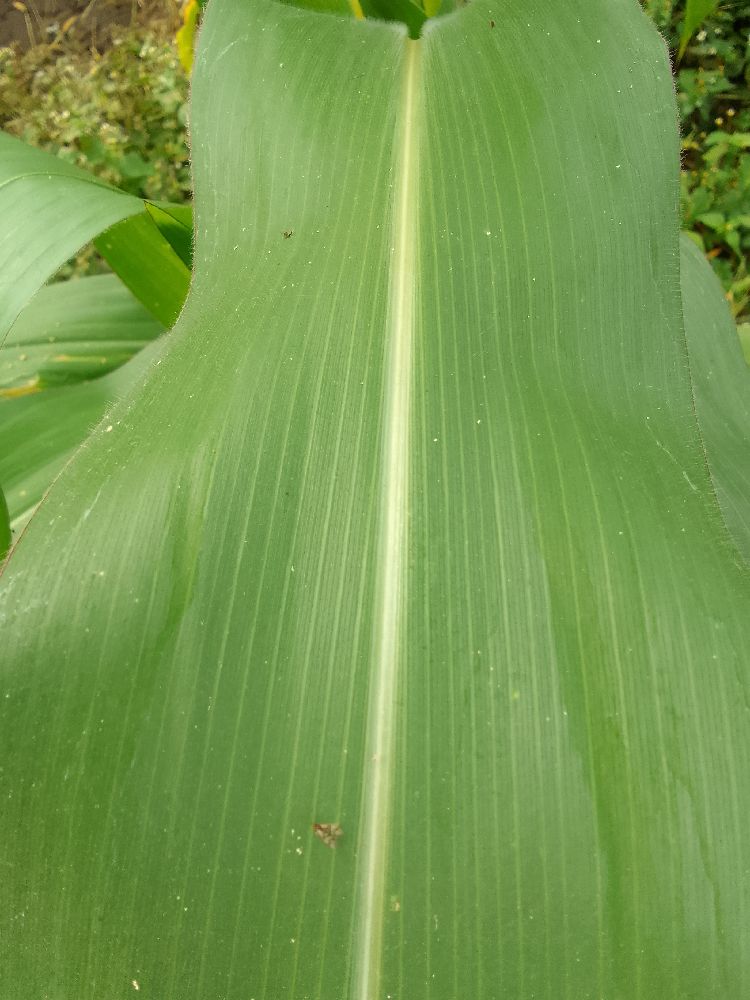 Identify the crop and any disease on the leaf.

maize, healthy
